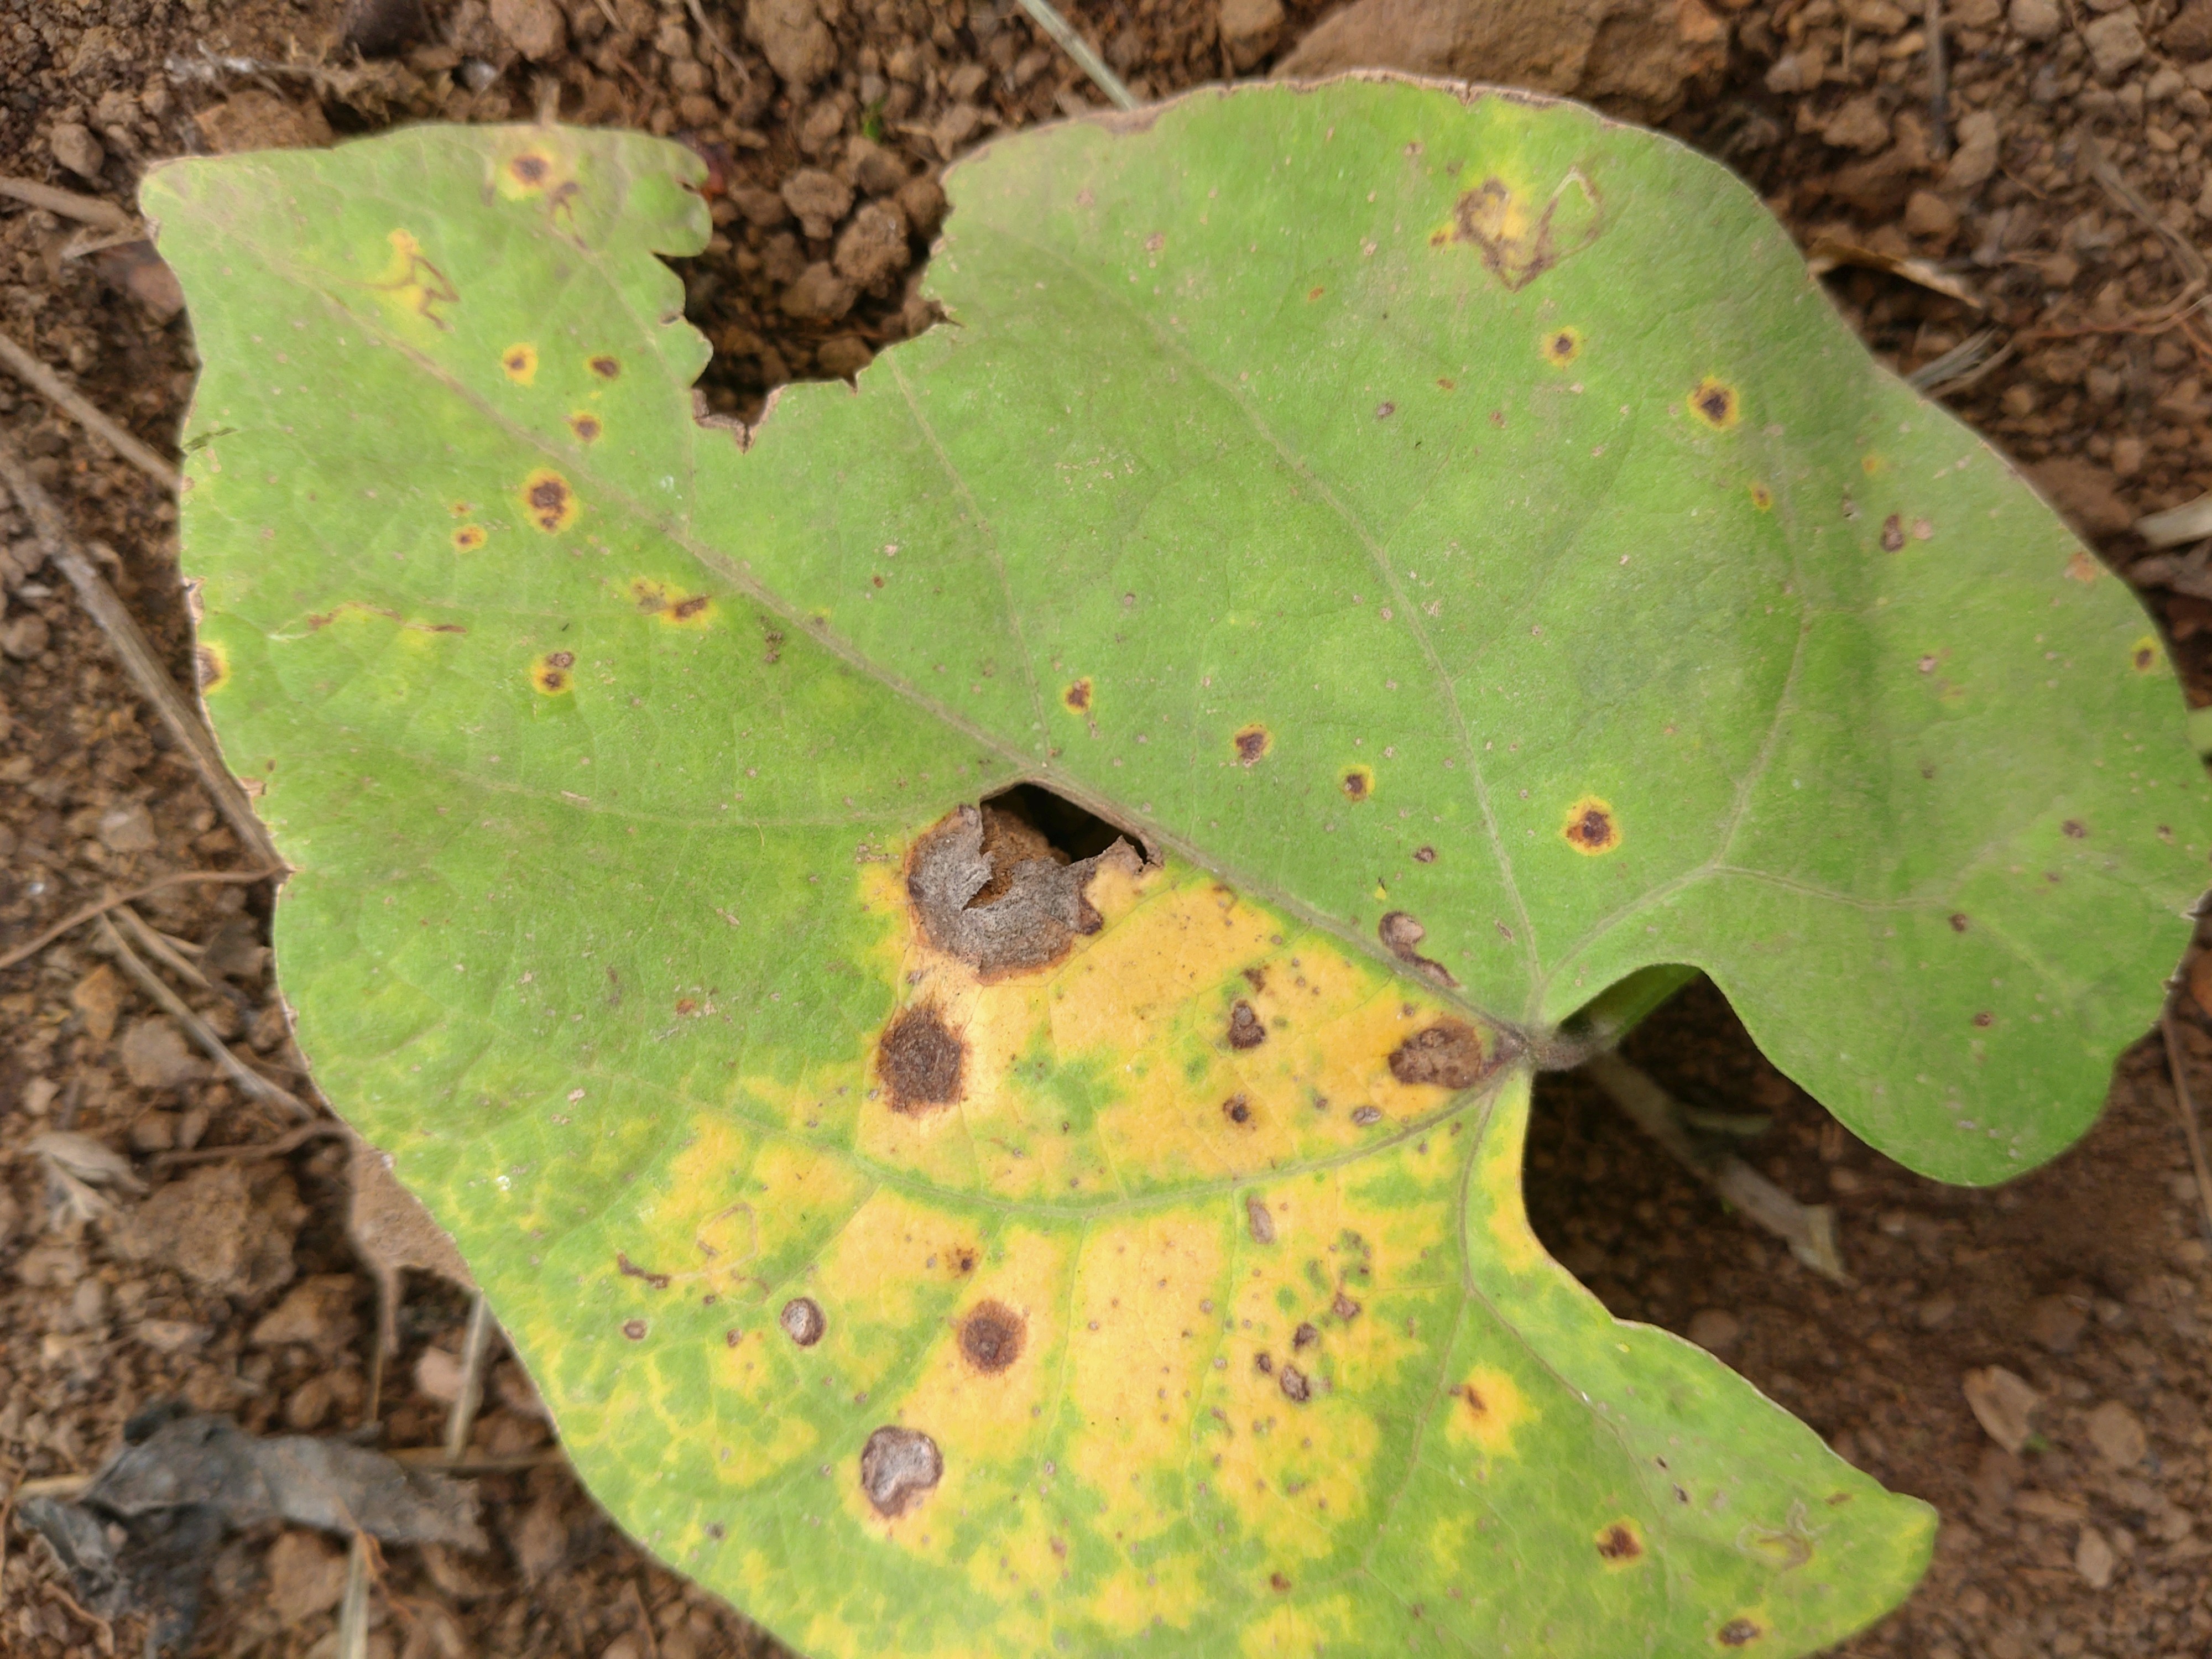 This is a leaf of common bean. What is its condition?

rust
